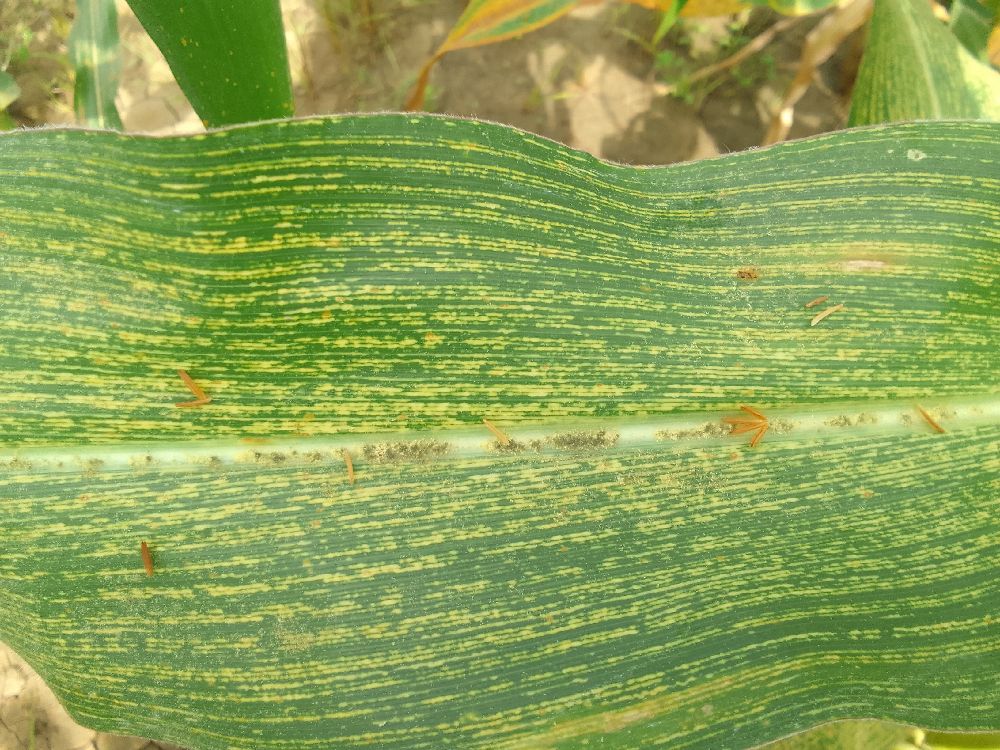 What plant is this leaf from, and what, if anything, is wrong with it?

maize, maize streak virus
